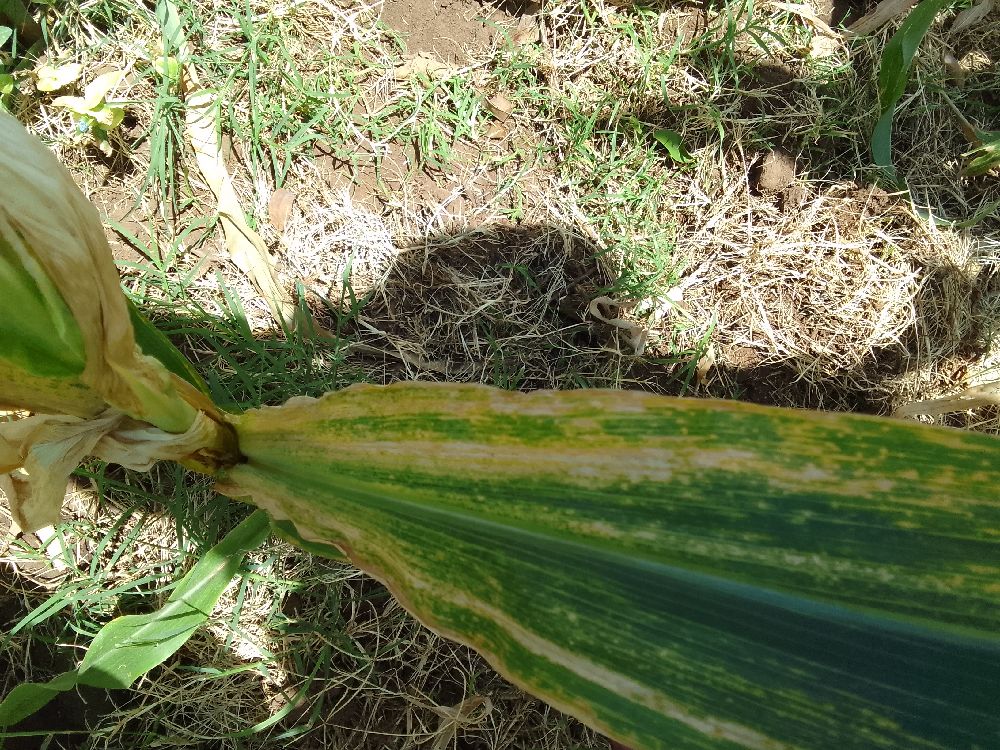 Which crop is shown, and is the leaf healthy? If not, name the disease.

maize, maize lethal necrosis
